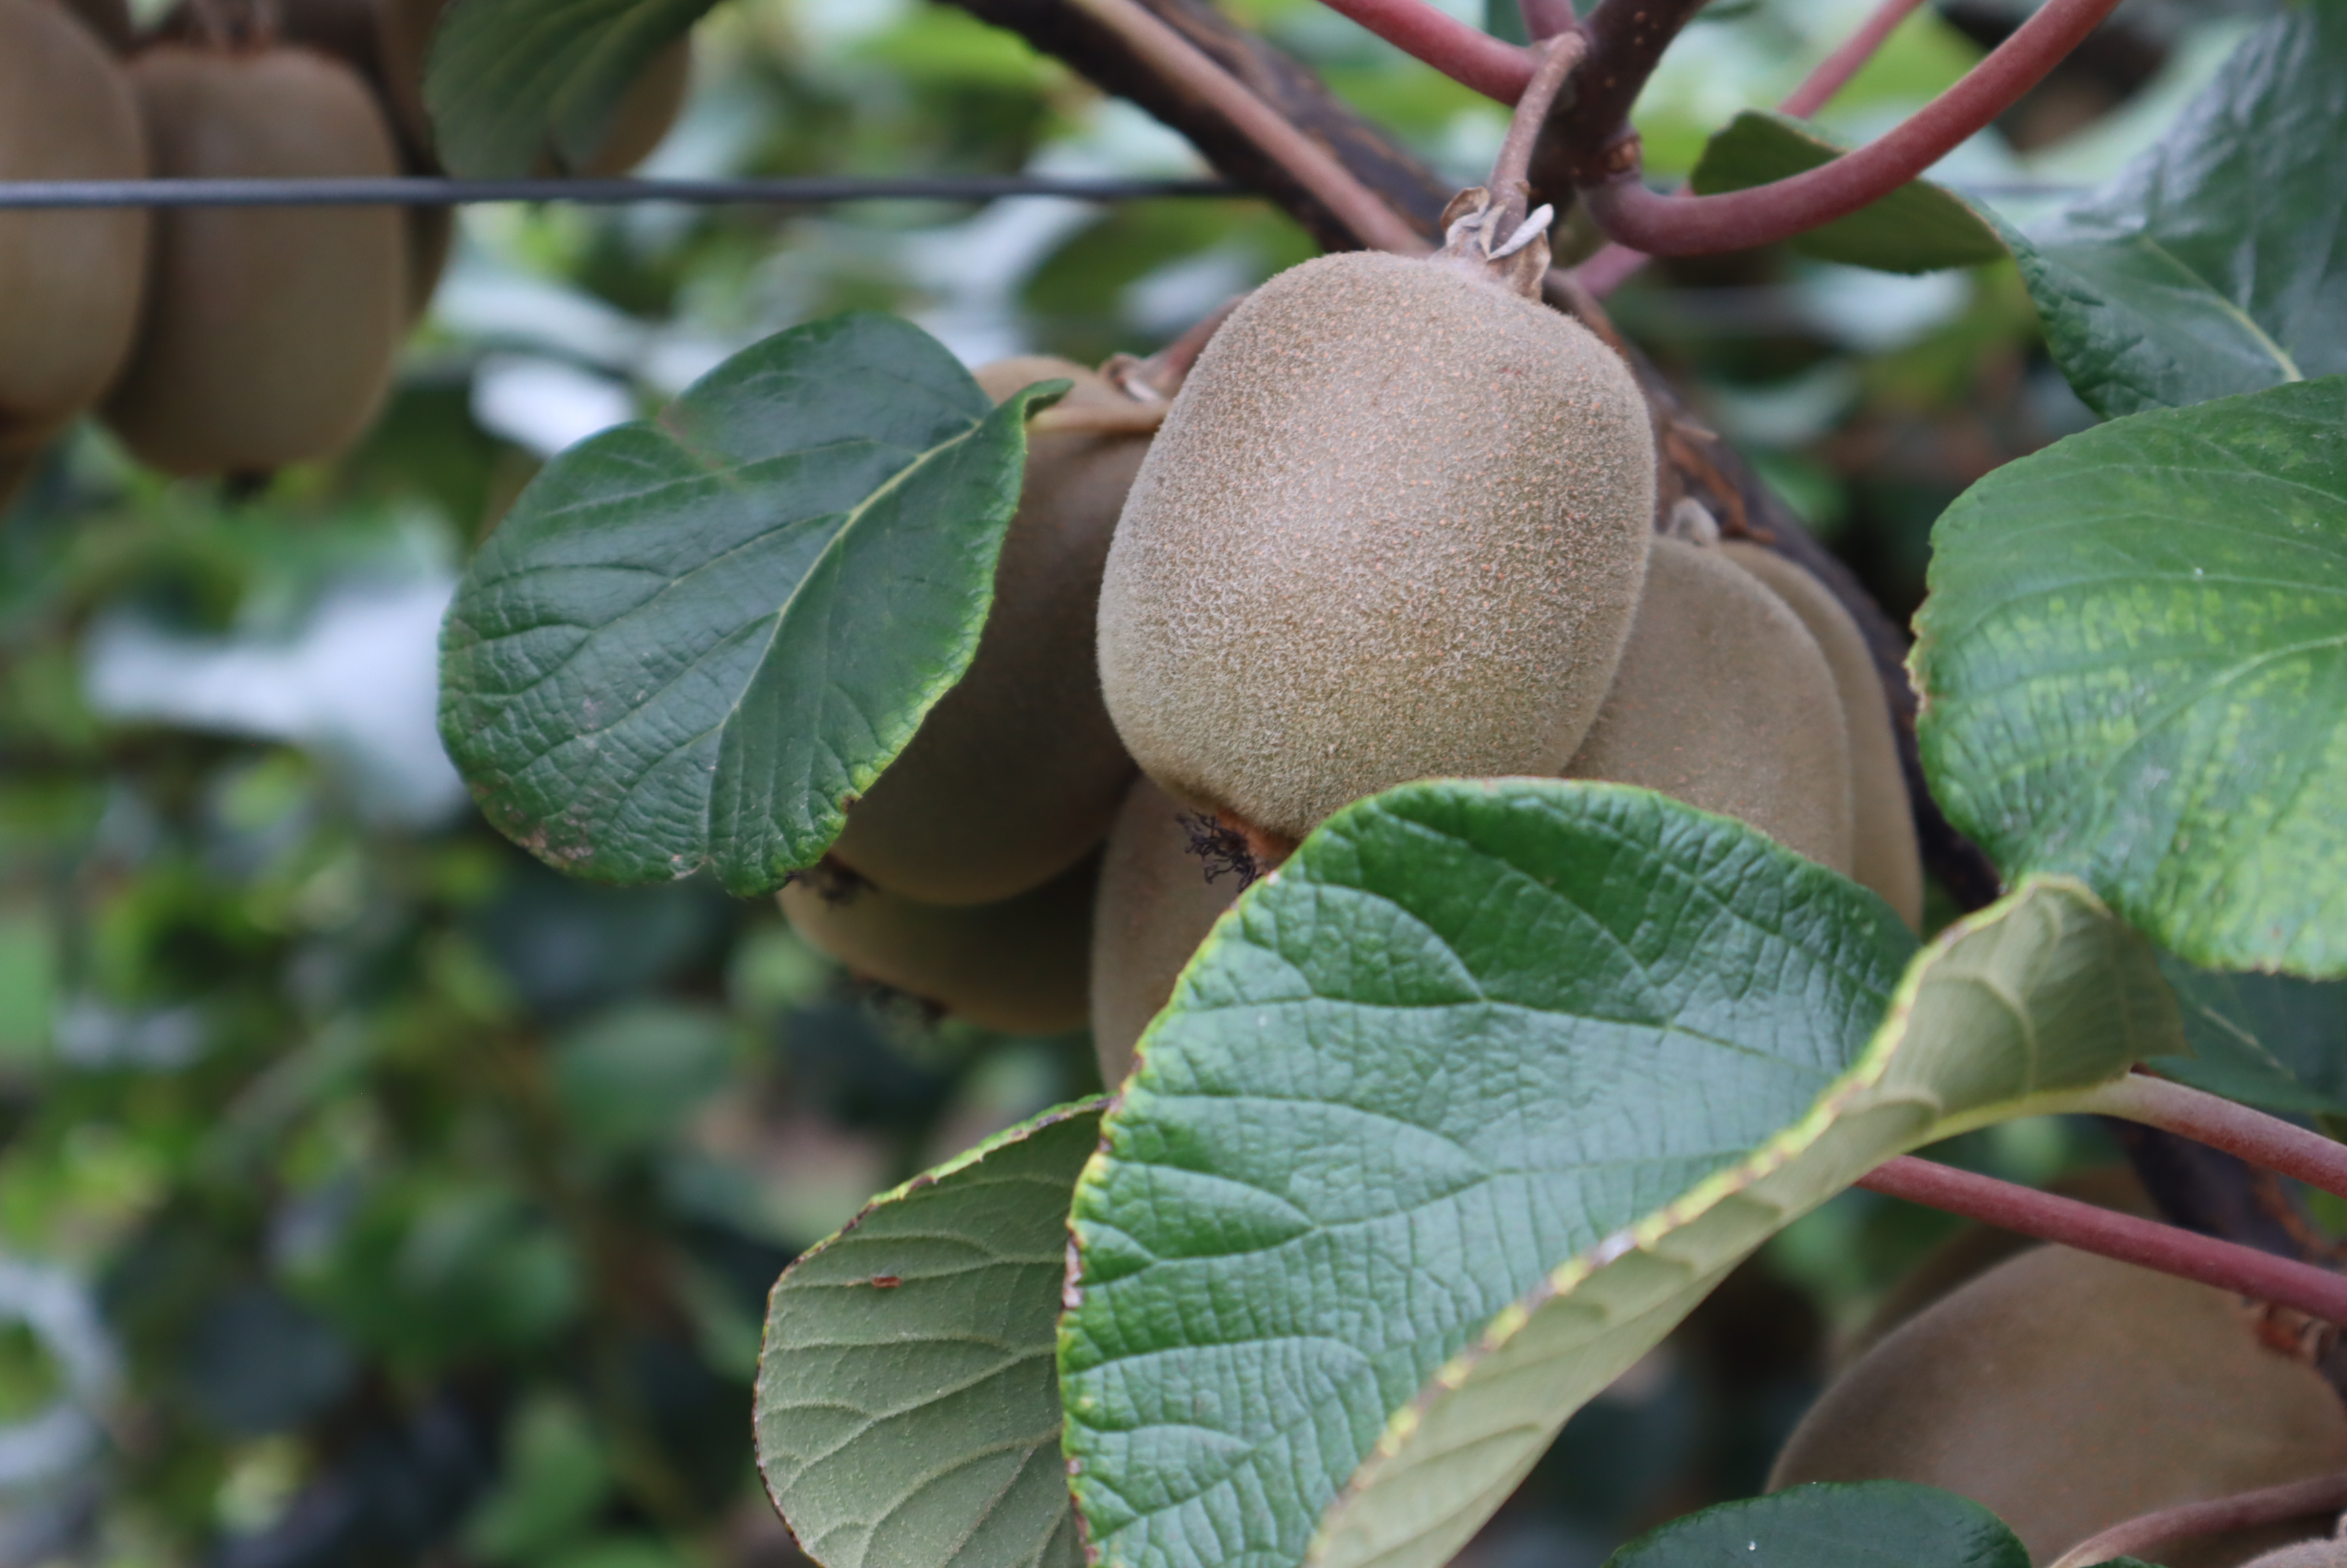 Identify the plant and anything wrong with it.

kiwi, manganese deficiency
